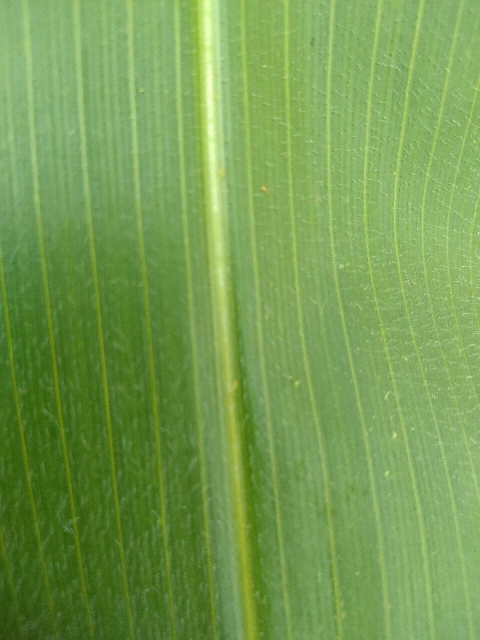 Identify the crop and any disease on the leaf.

maize, healthy
